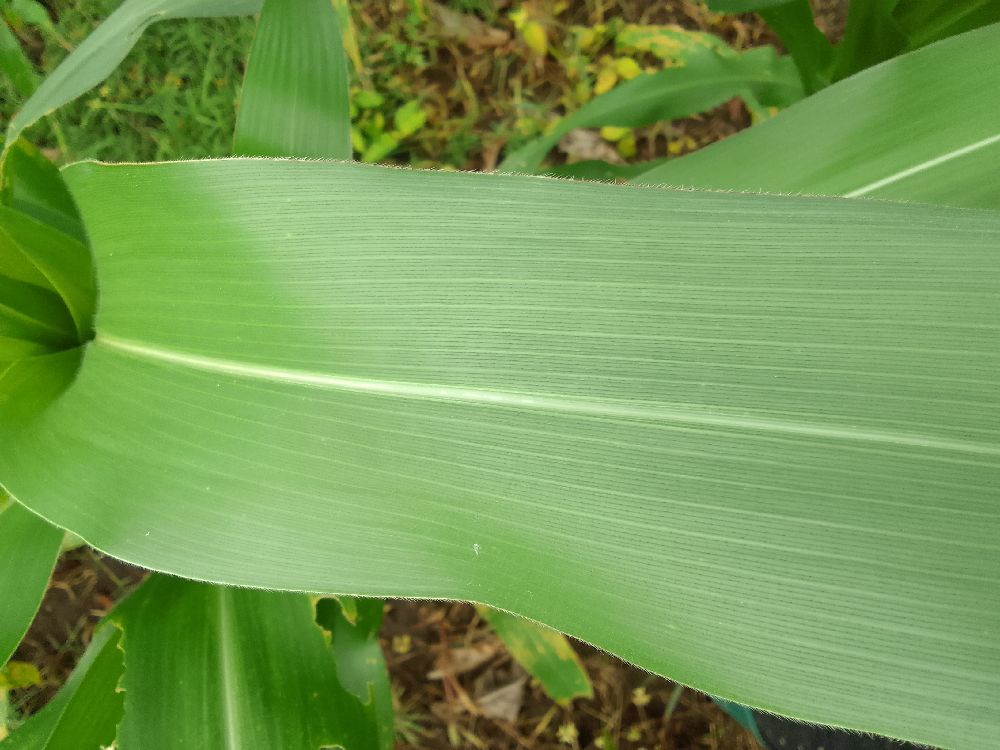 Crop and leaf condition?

maize, healthy
